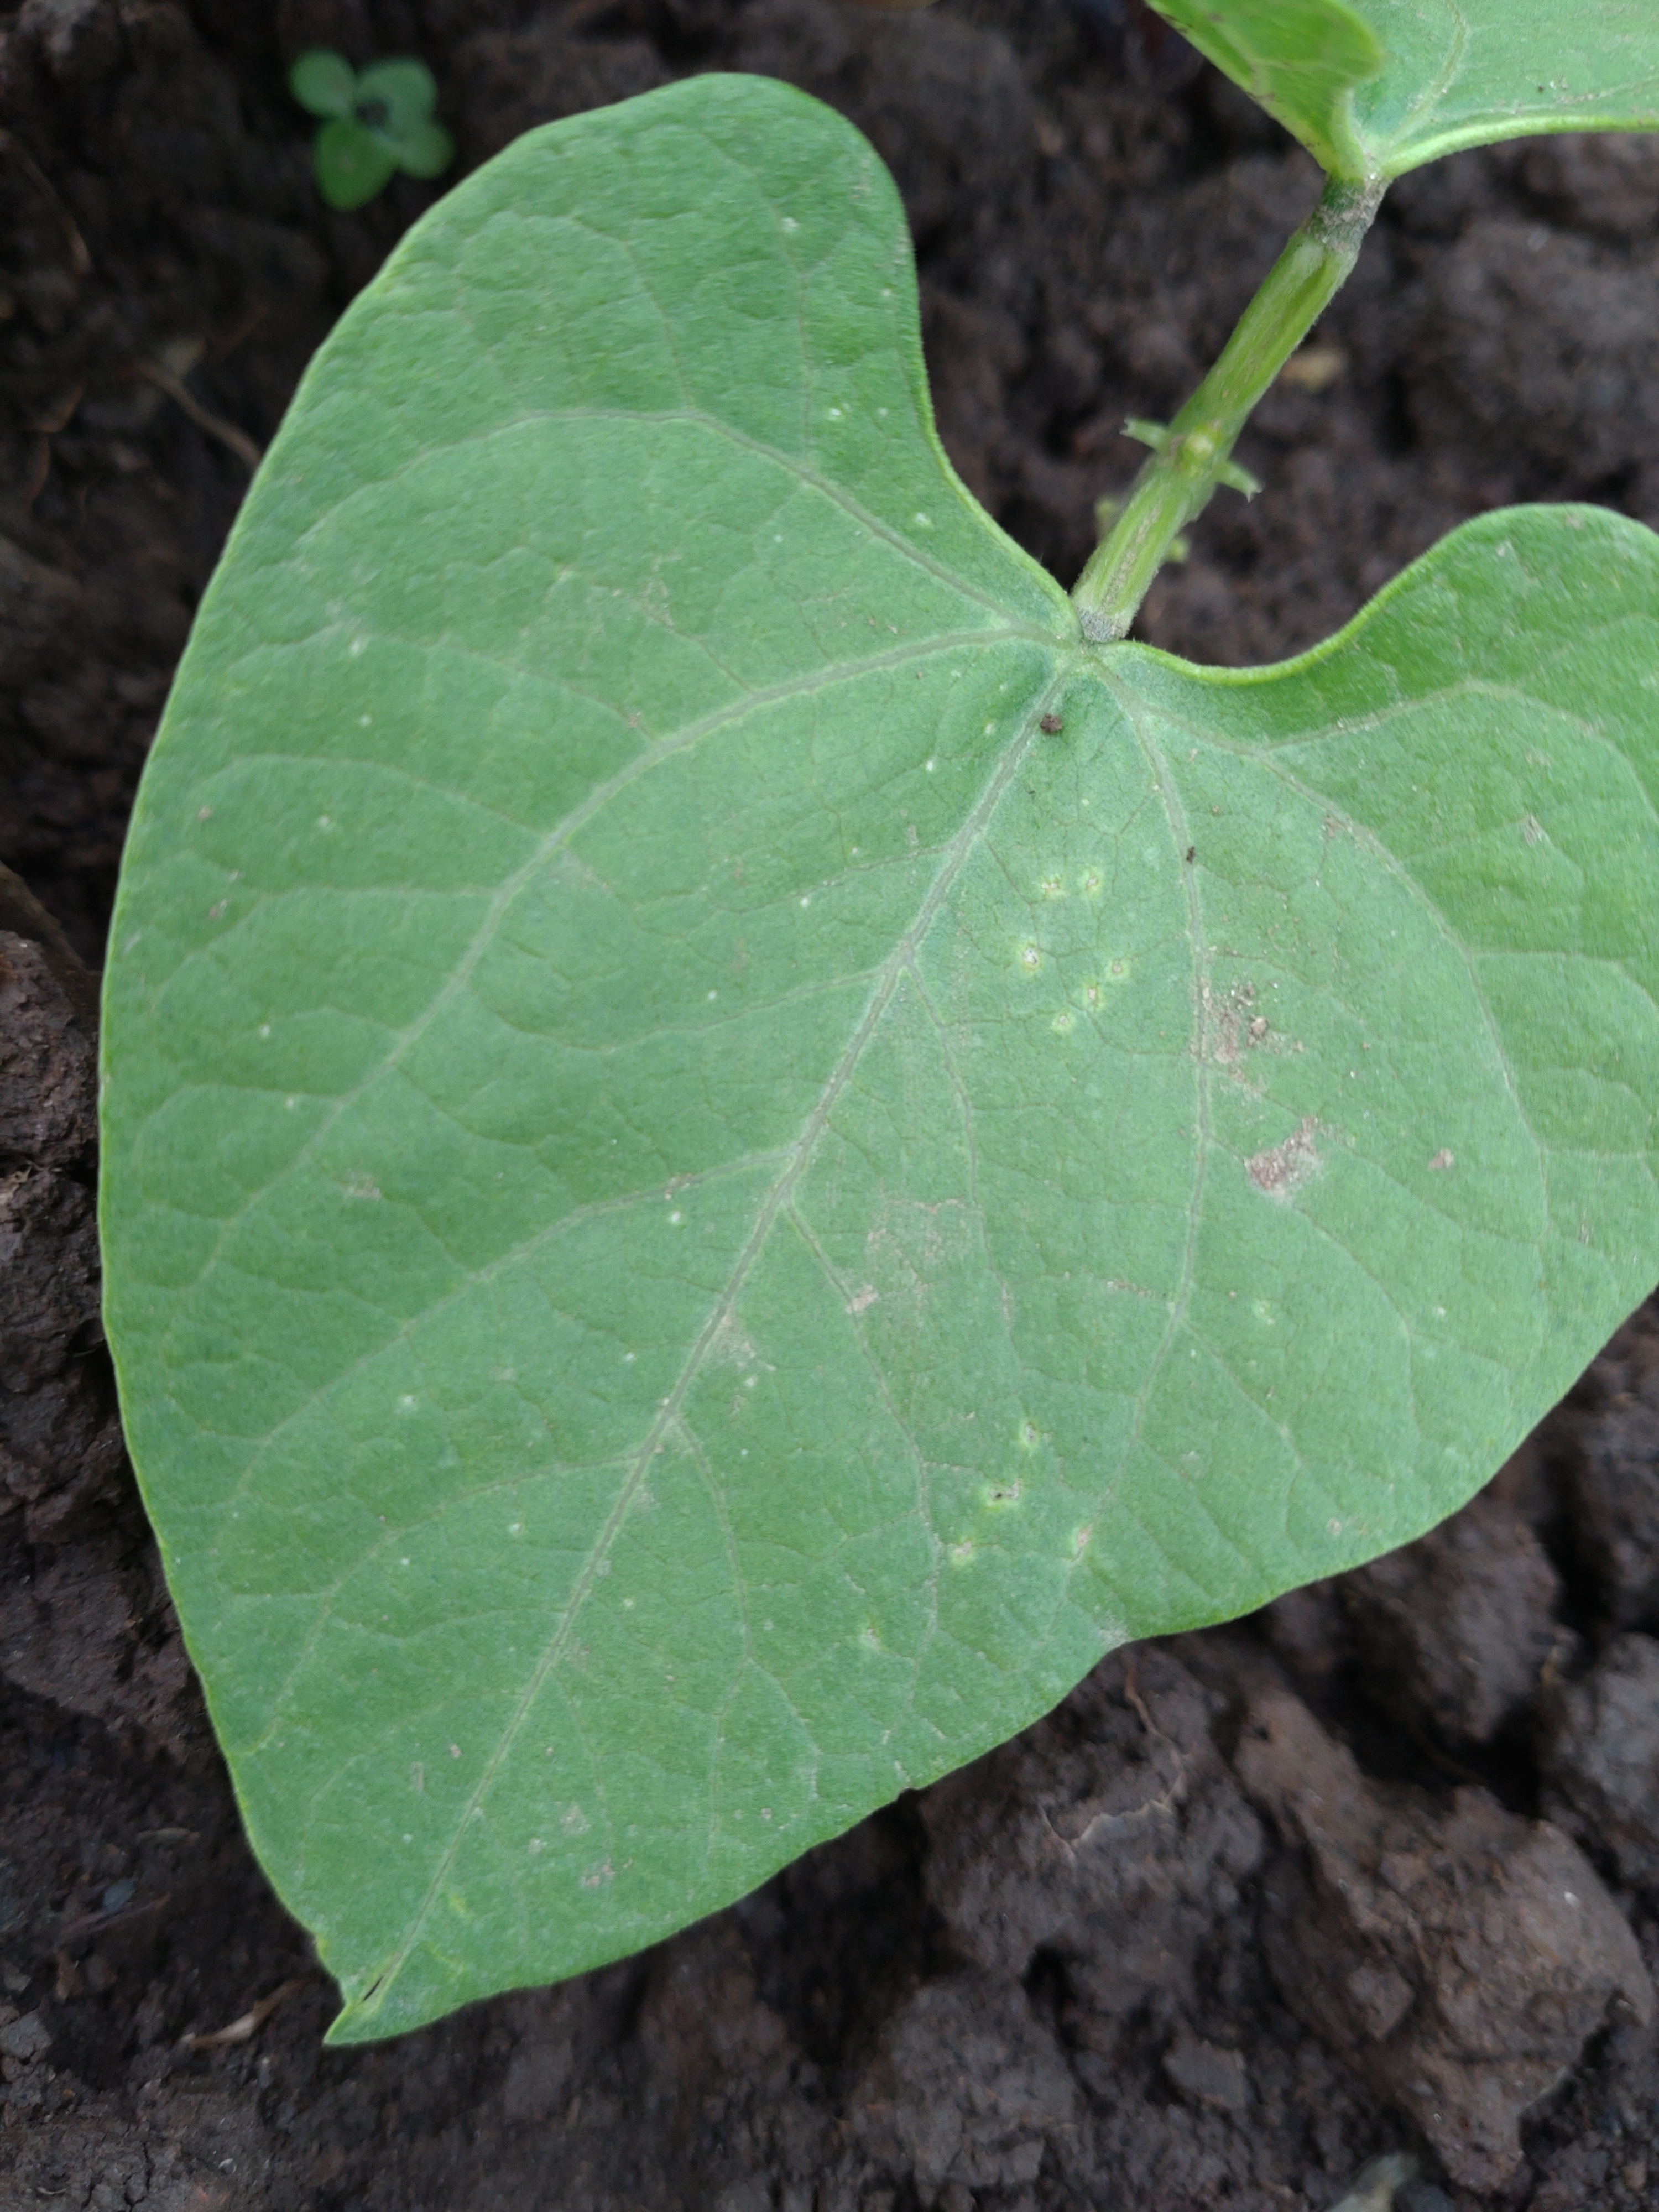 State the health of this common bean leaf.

healthy
